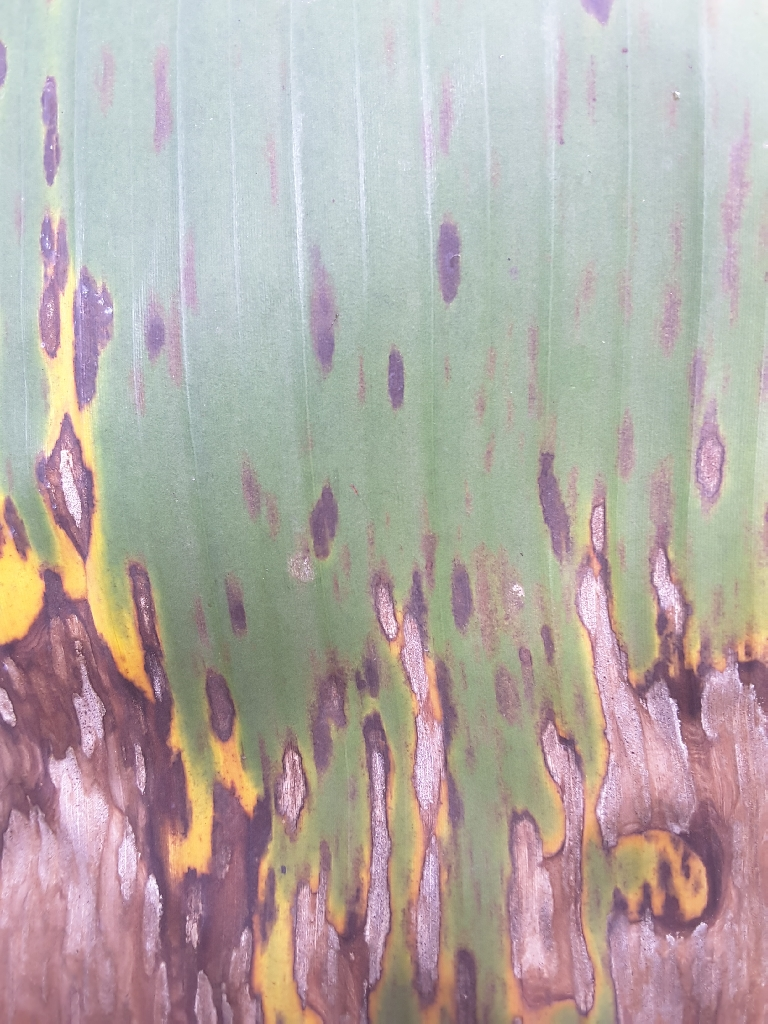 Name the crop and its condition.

banana, black sigatoka
